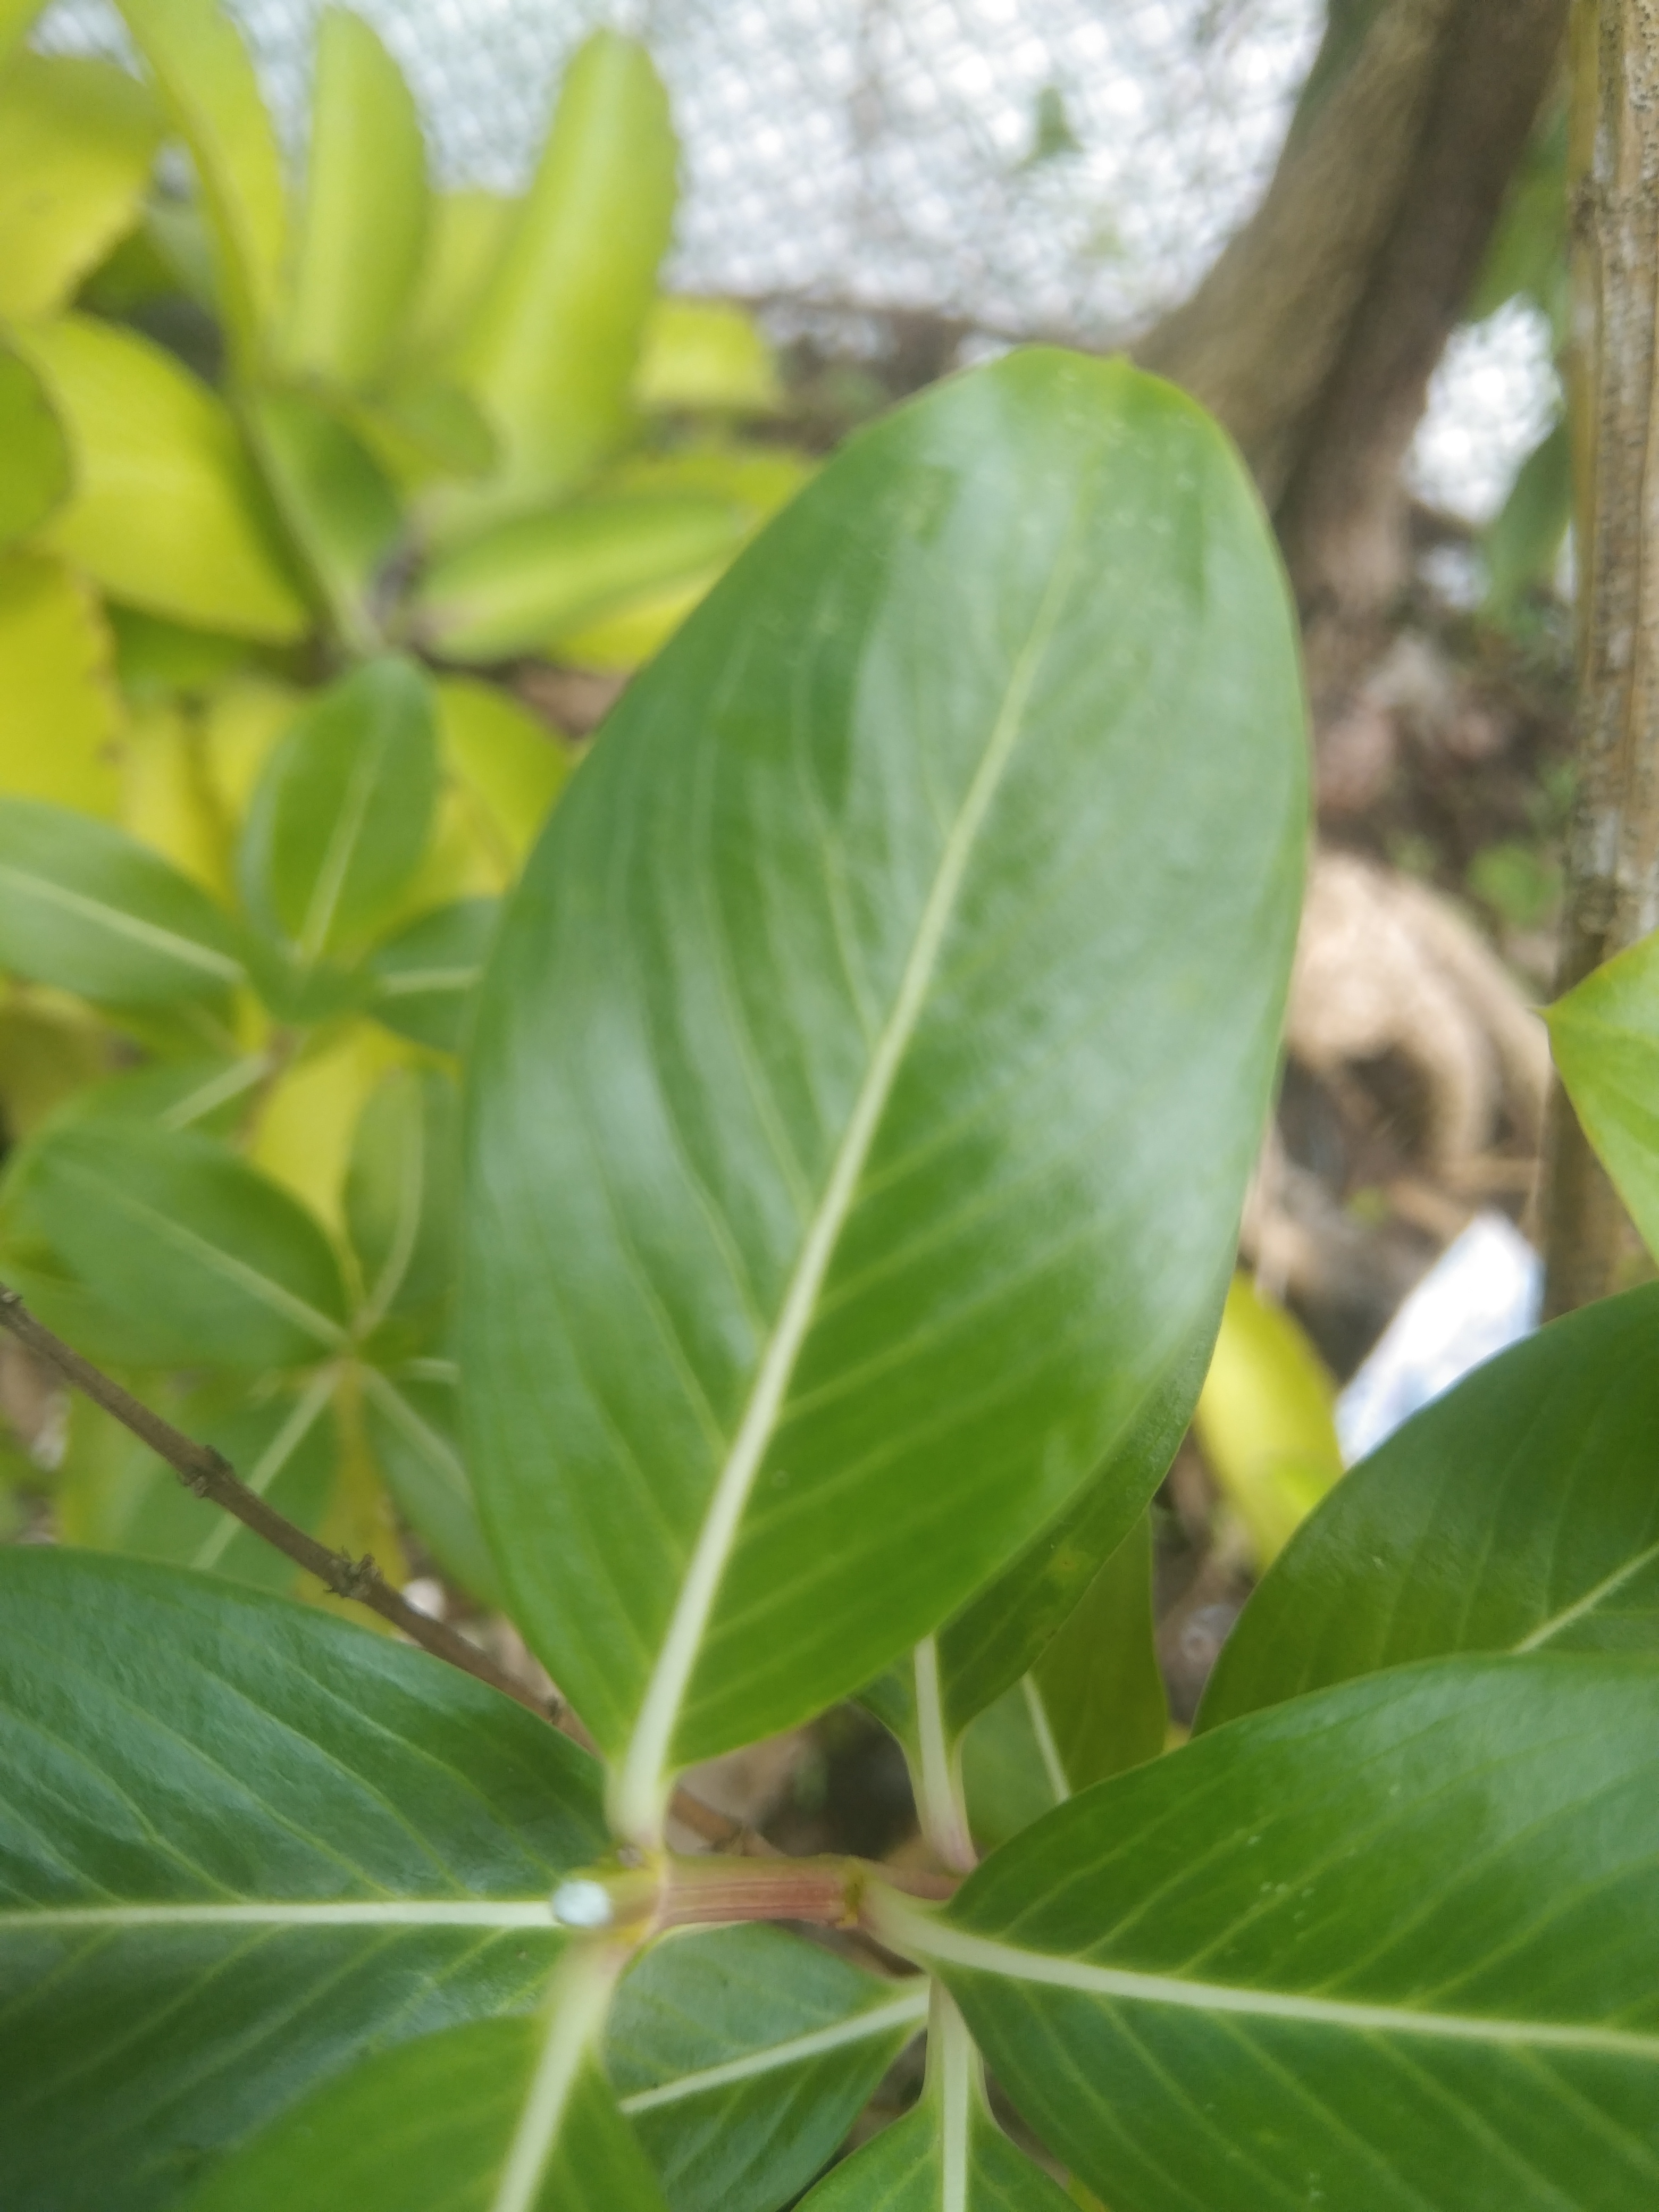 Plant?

rose periwinkle
